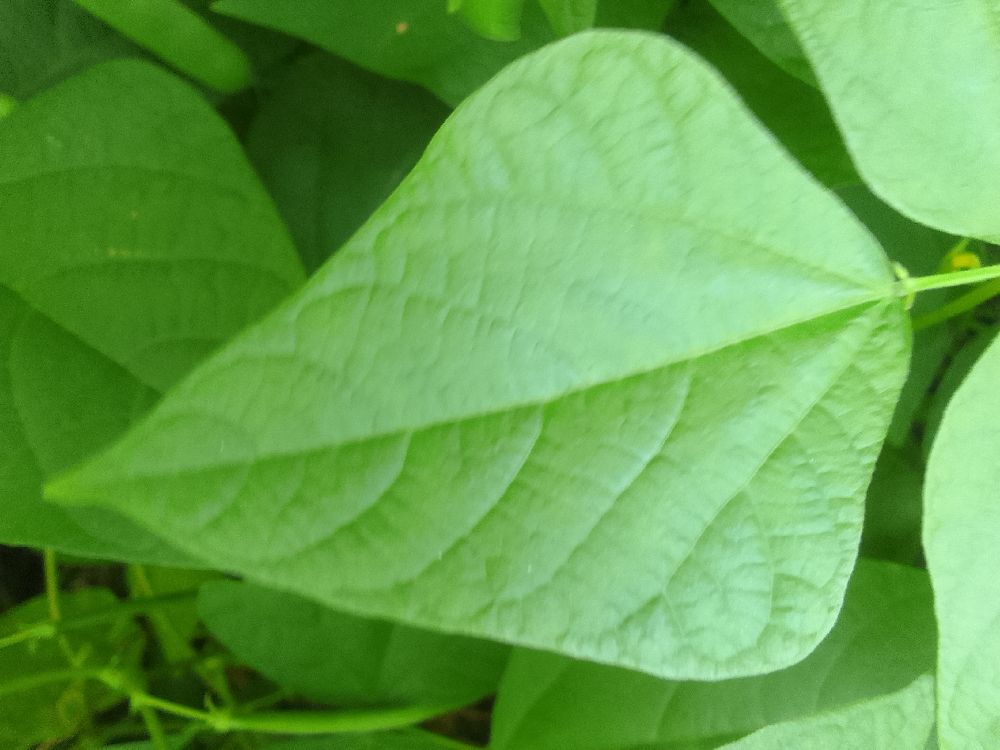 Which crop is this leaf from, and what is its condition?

common bean, healthy
